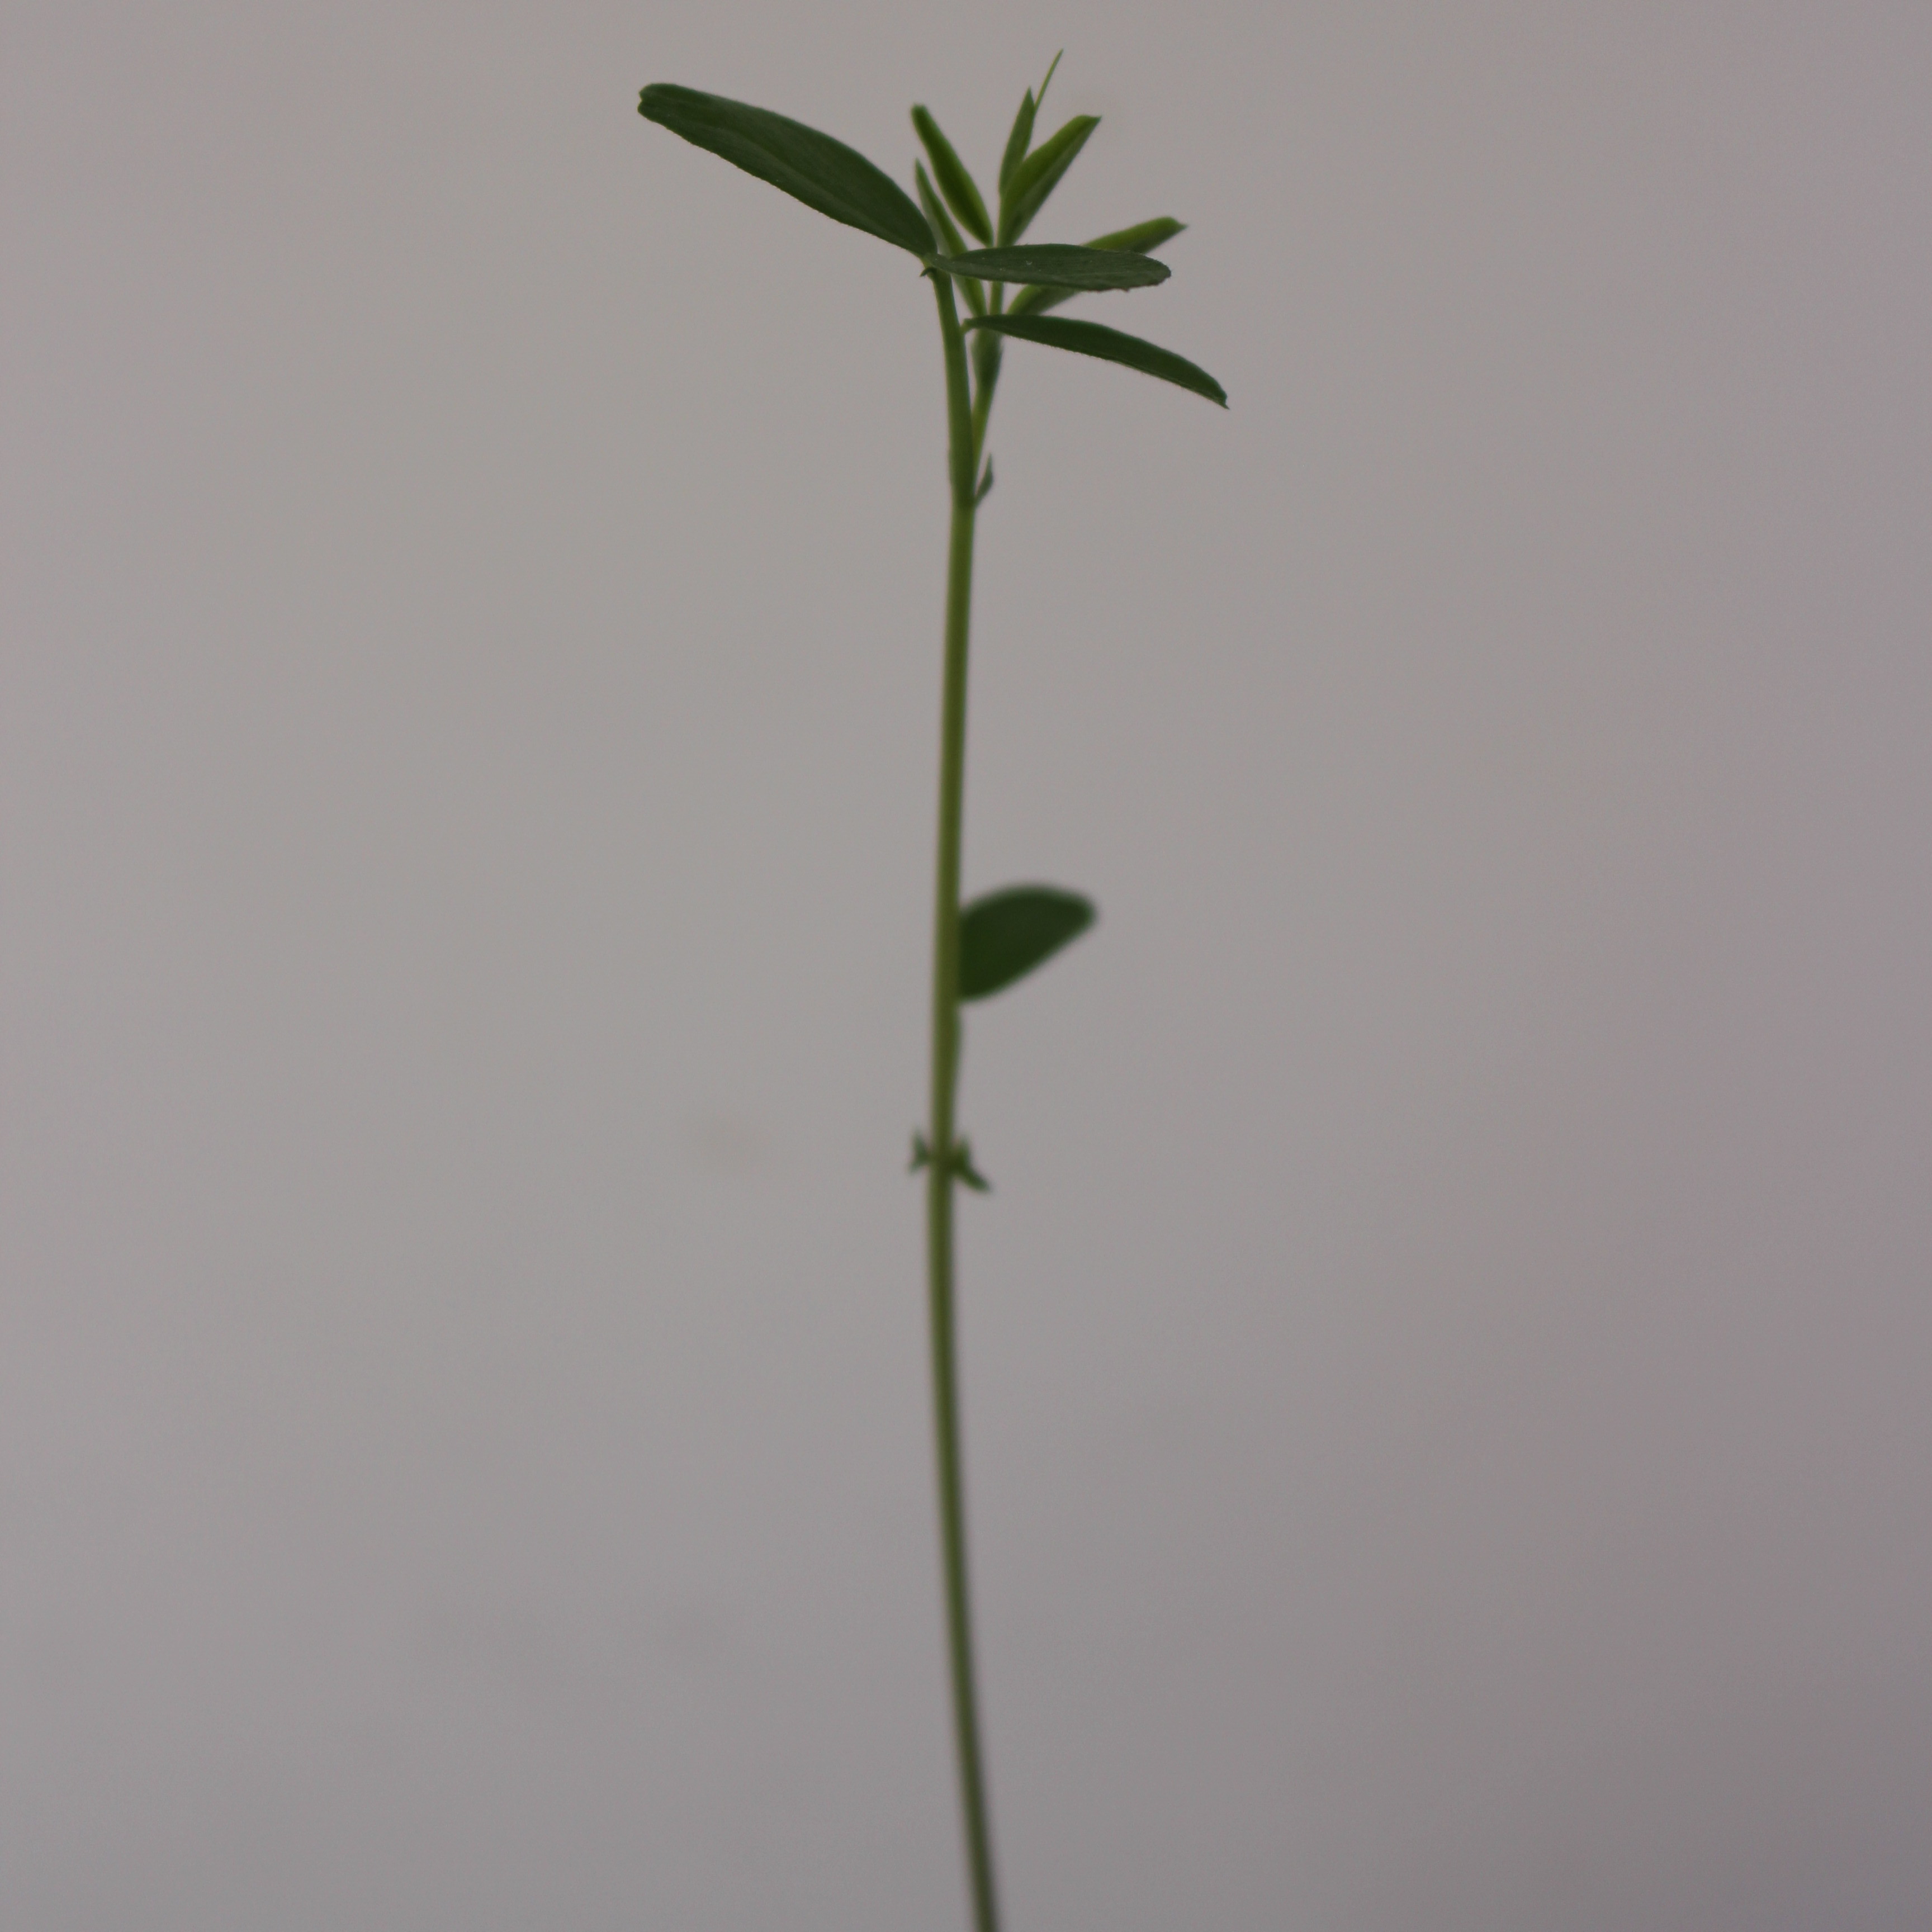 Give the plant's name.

Vicia sativa
